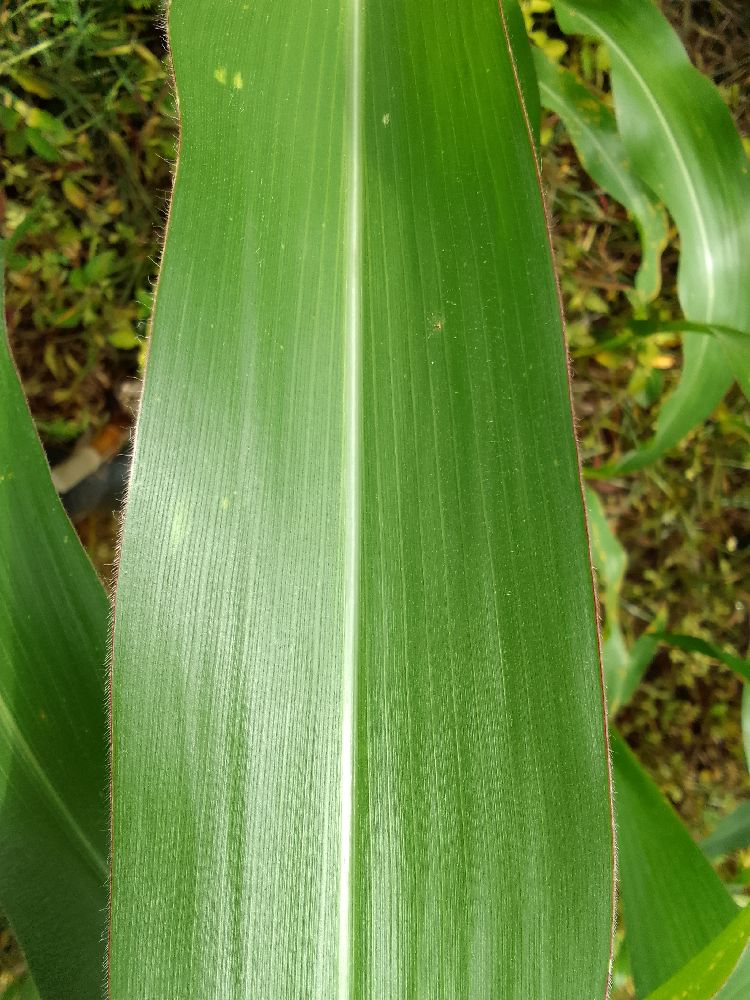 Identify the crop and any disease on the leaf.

maize, healthy
